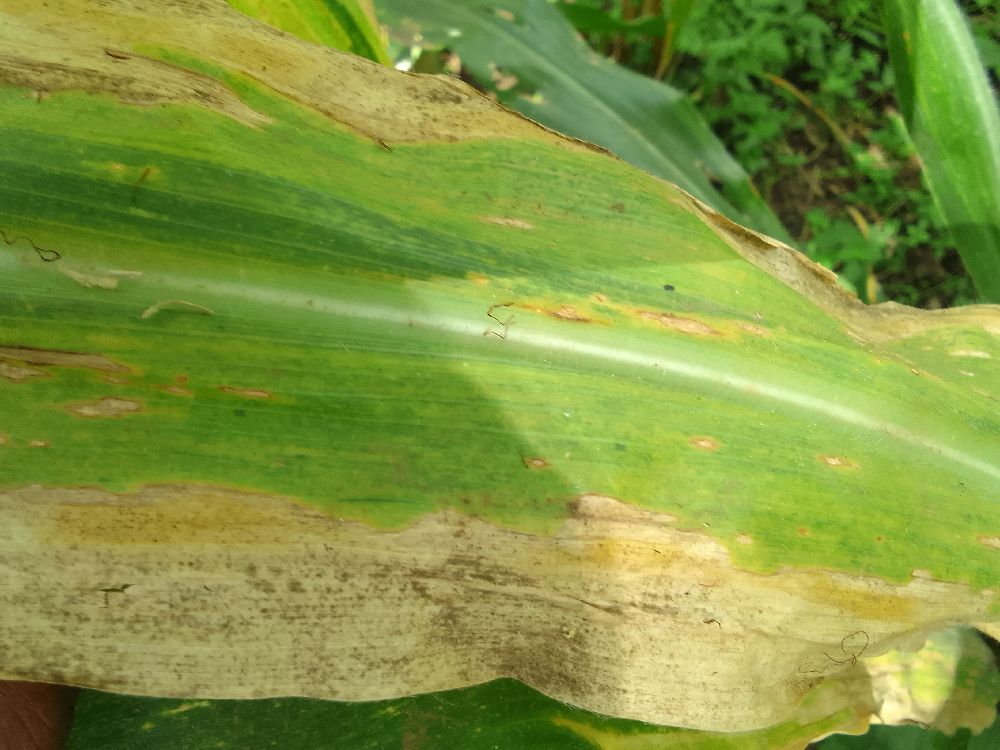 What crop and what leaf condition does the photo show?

maize, maize lethal necrosis
